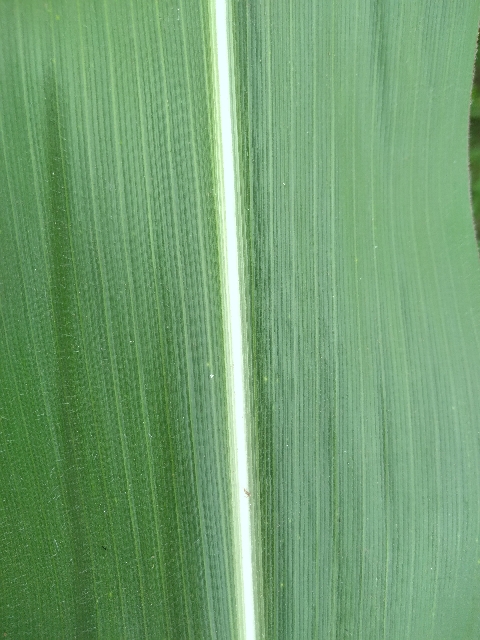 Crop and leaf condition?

maize, healthy
